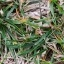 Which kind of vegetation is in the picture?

grass
